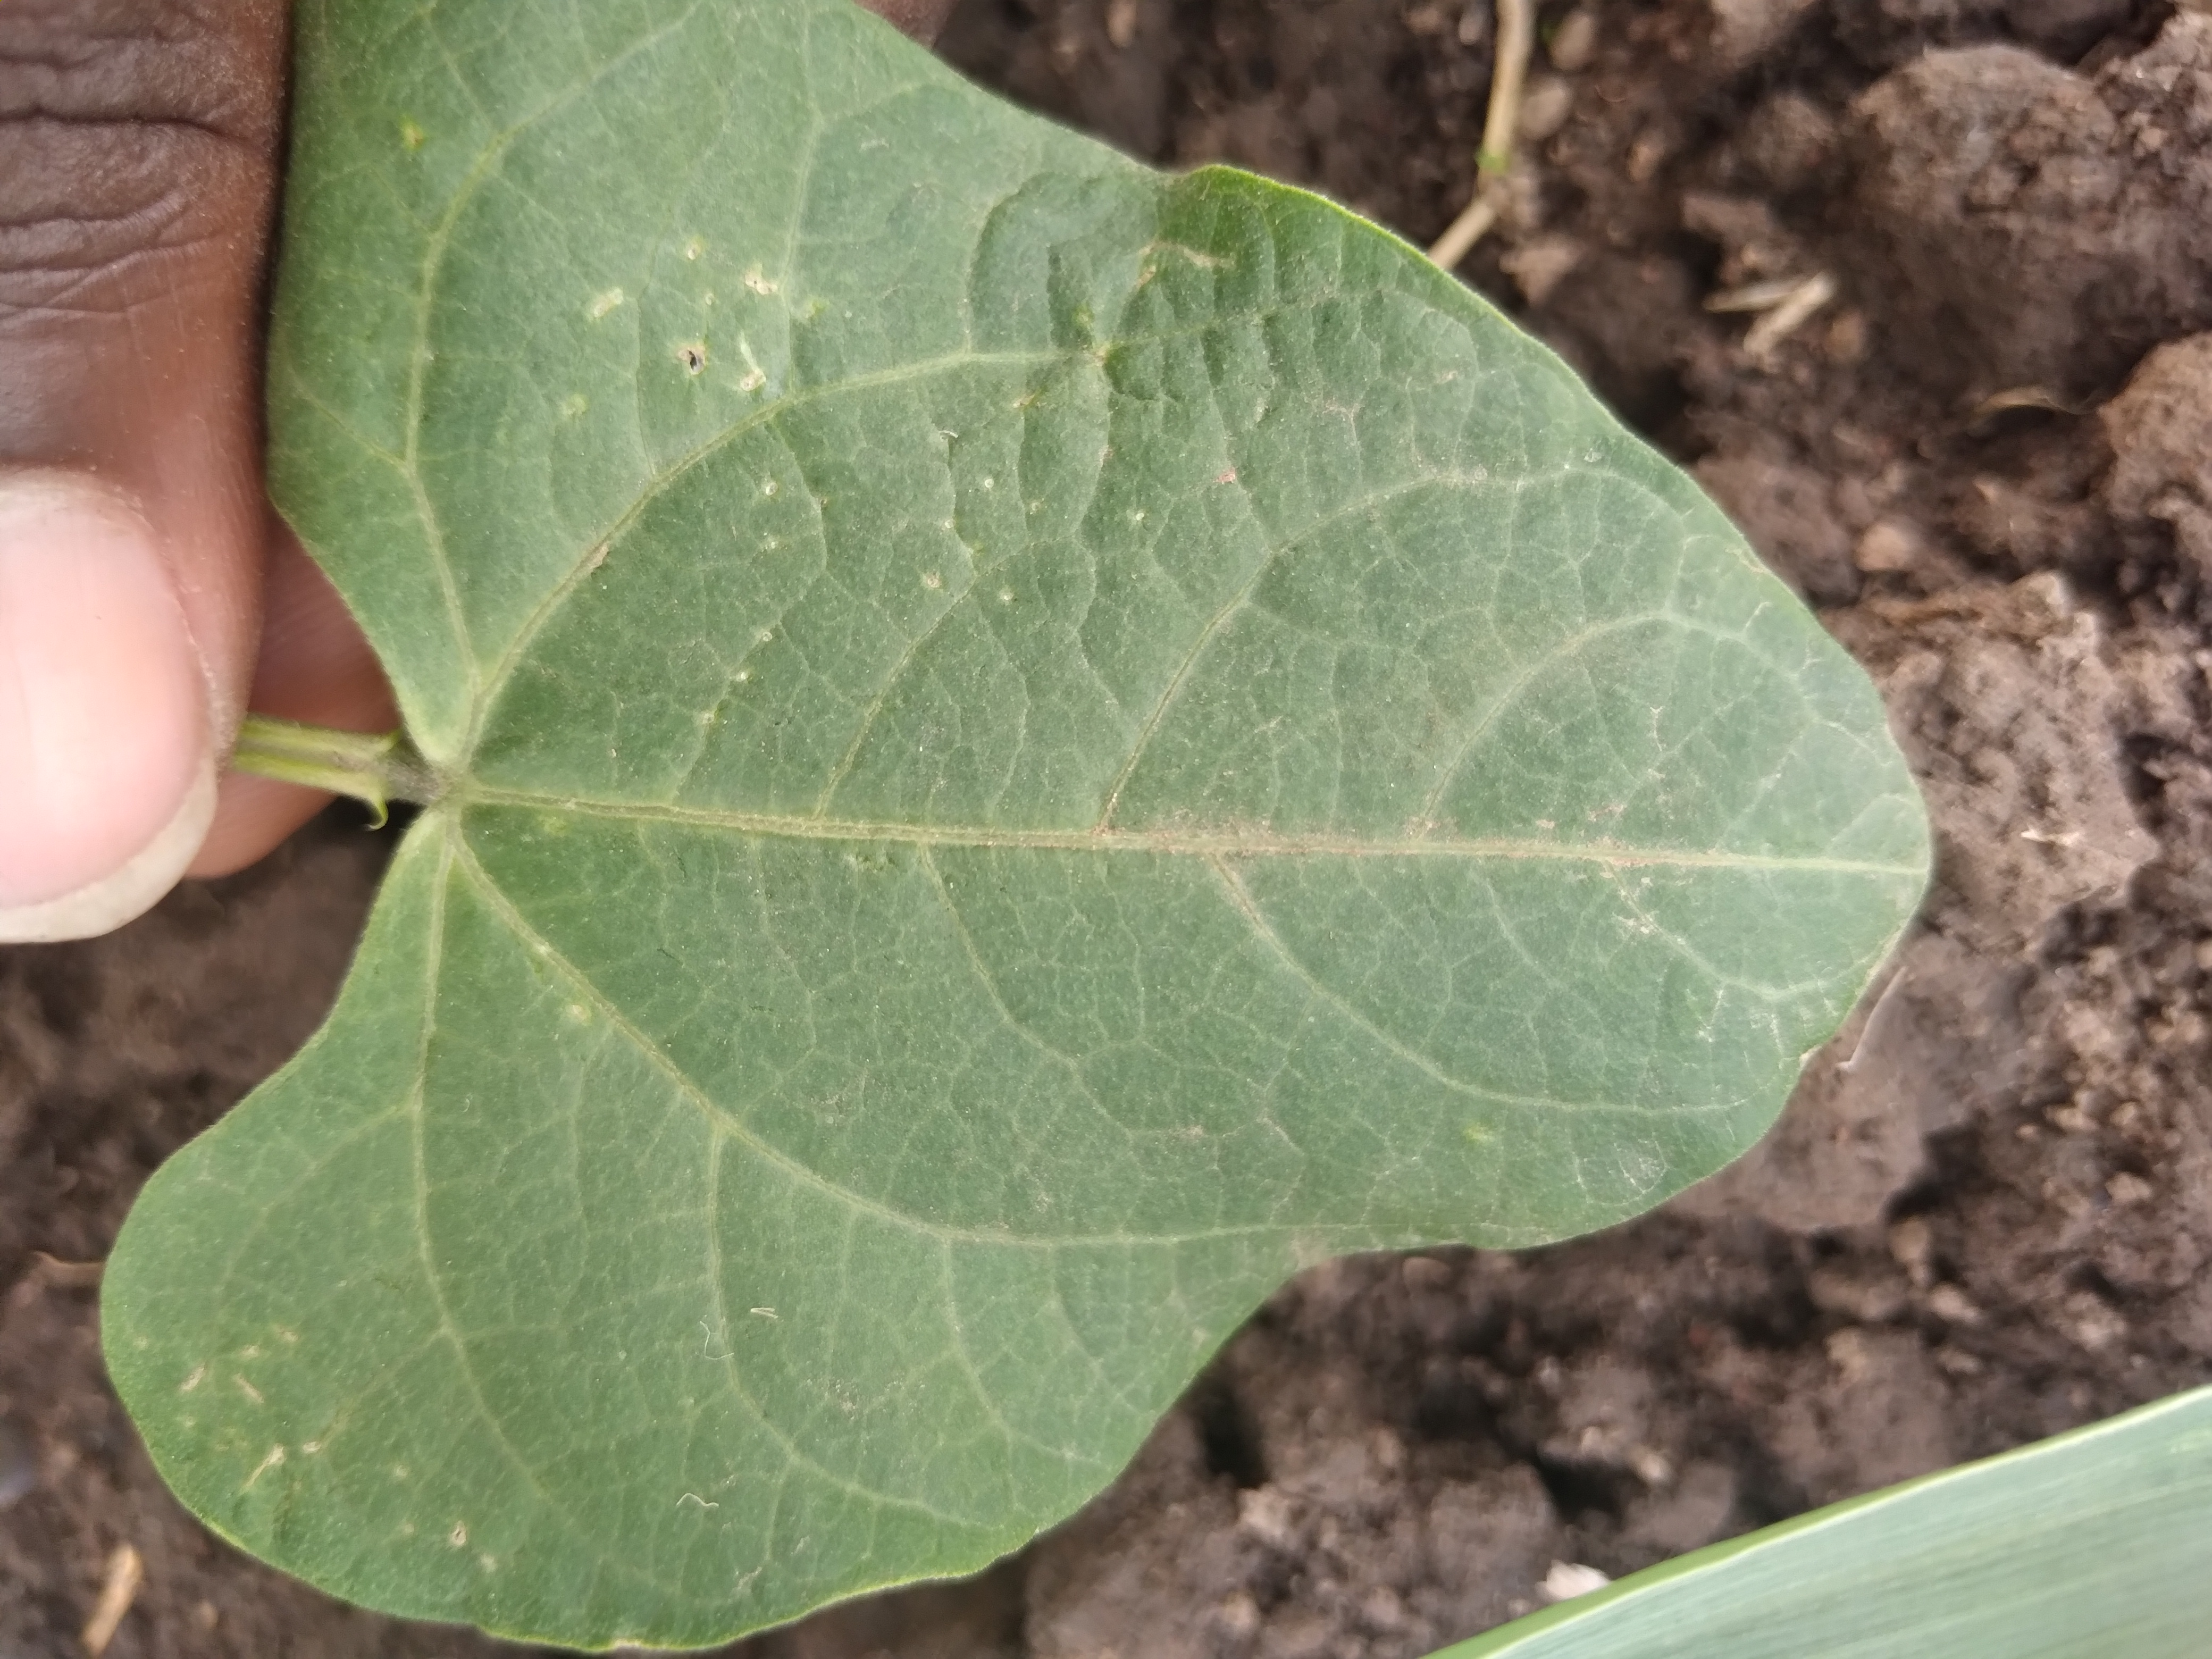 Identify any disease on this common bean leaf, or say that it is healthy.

healthy
